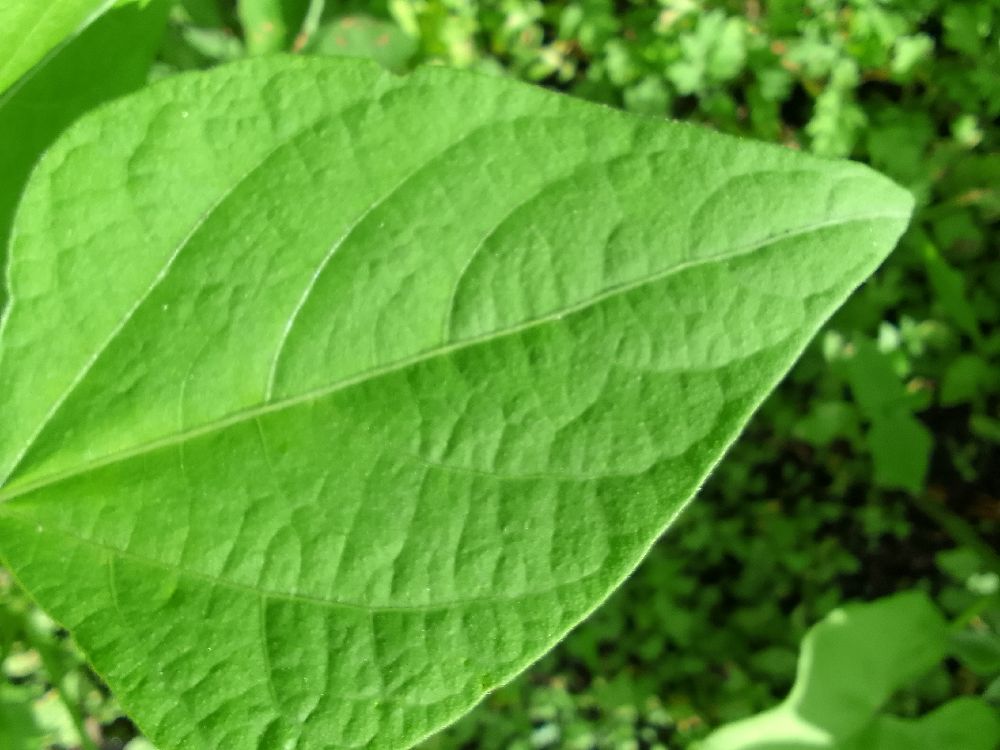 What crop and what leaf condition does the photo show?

common bean, healthy
